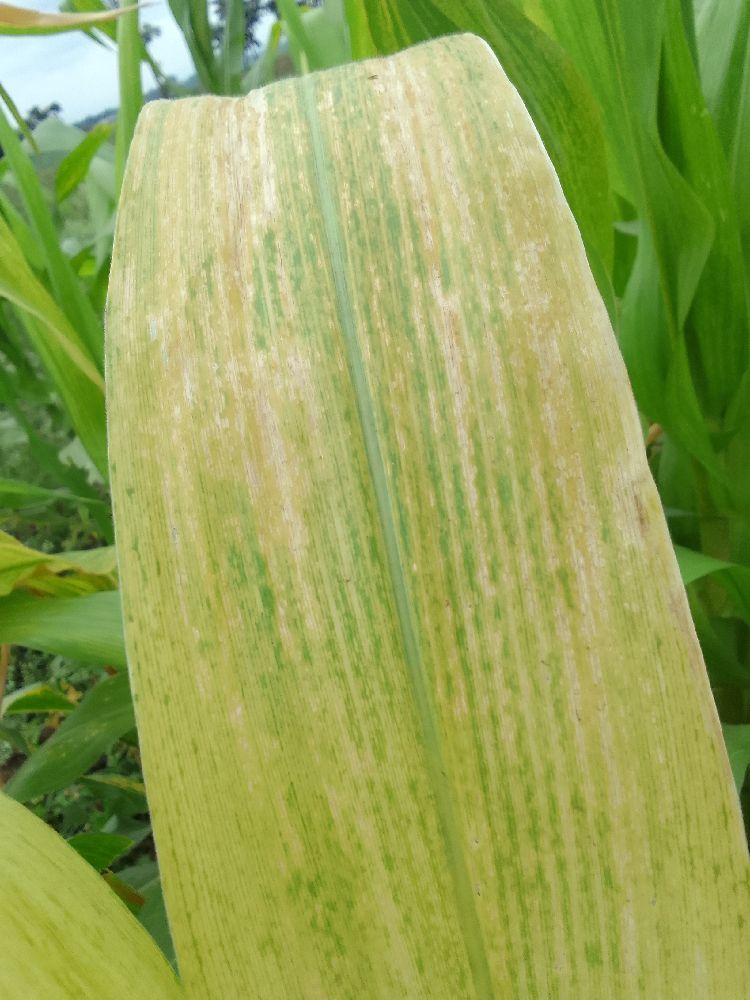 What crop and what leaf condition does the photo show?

maize, maize lethal necrosis
